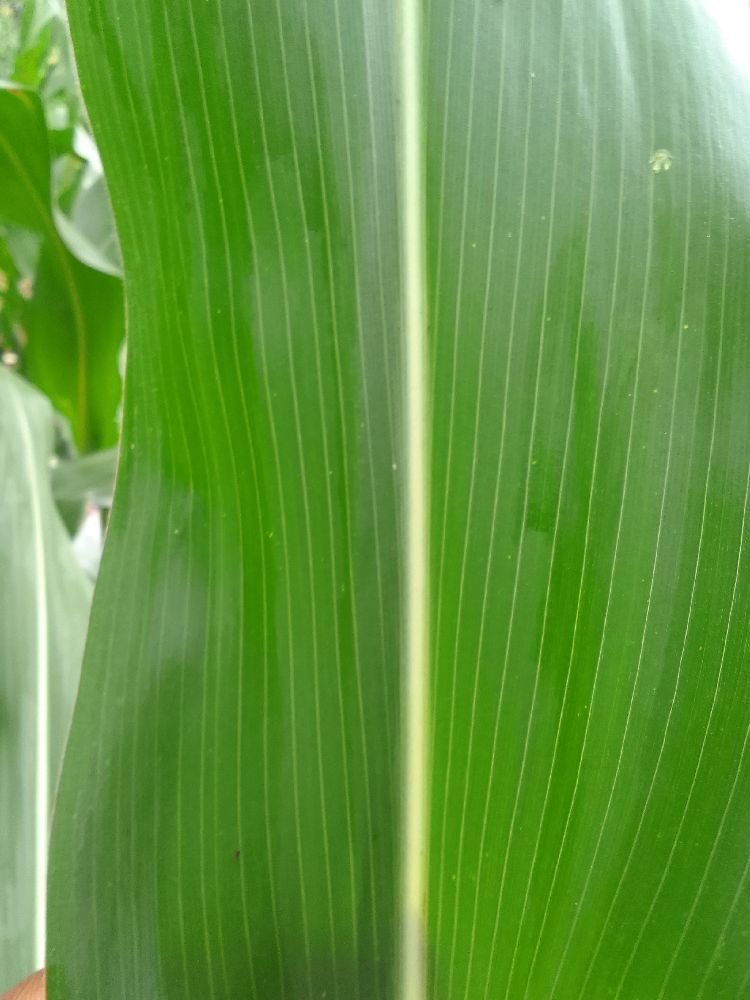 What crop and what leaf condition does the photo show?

maize, healthy
